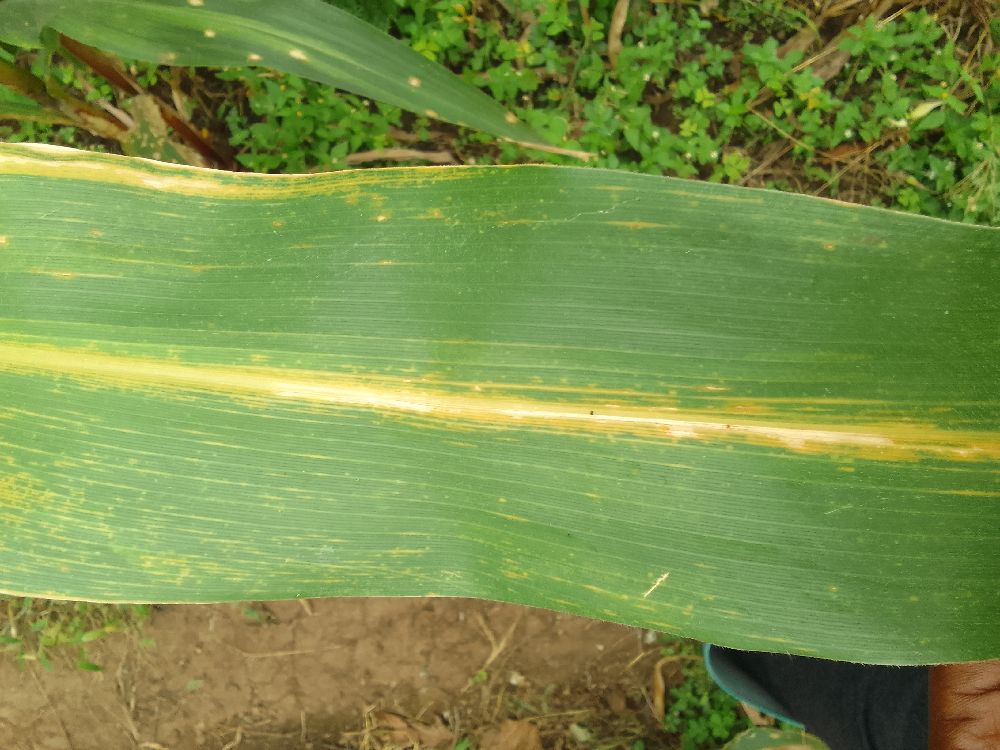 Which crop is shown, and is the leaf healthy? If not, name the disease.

maize, maize lethal necrosis
